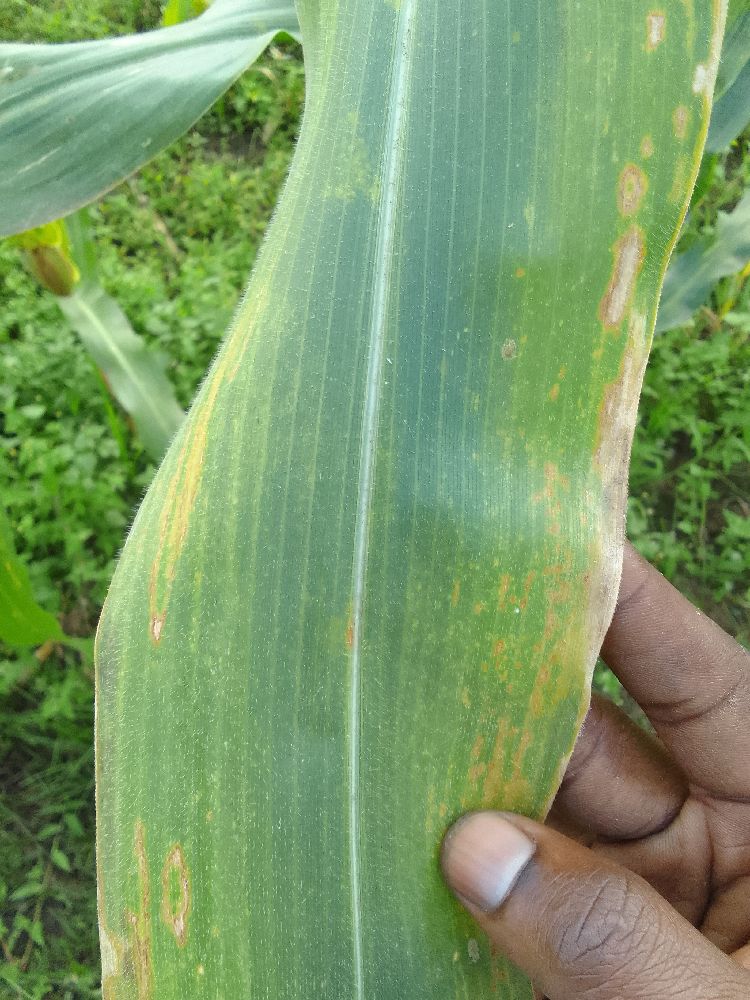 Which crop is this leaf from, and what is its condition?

maize, maize lethal necrosis
